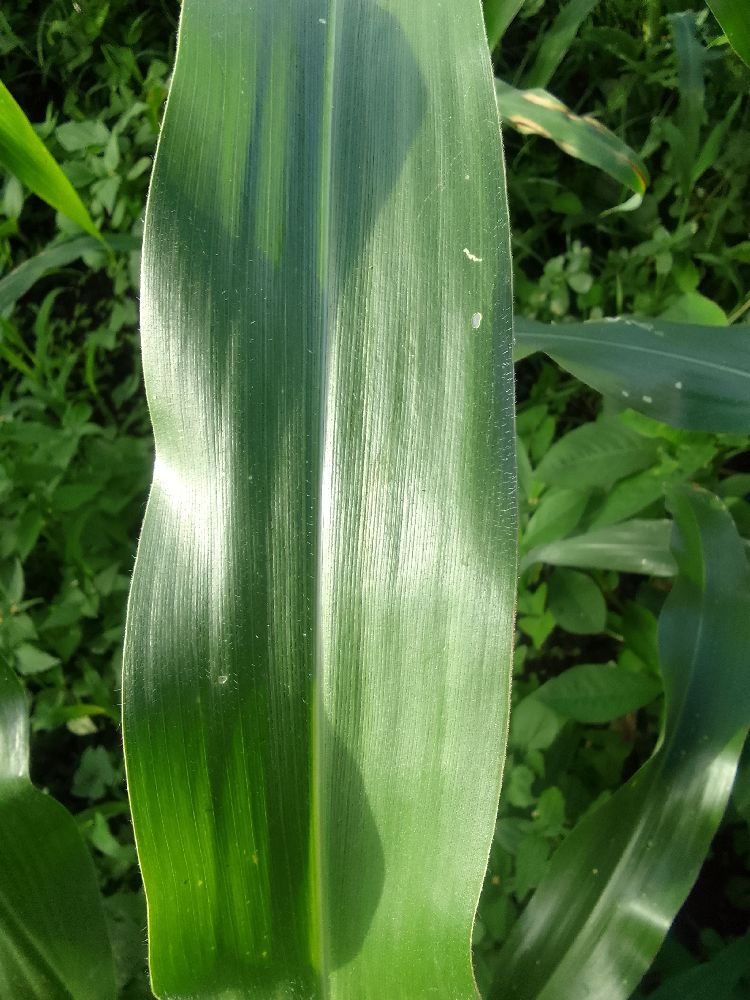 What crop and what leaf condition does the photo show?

maize, healthy
